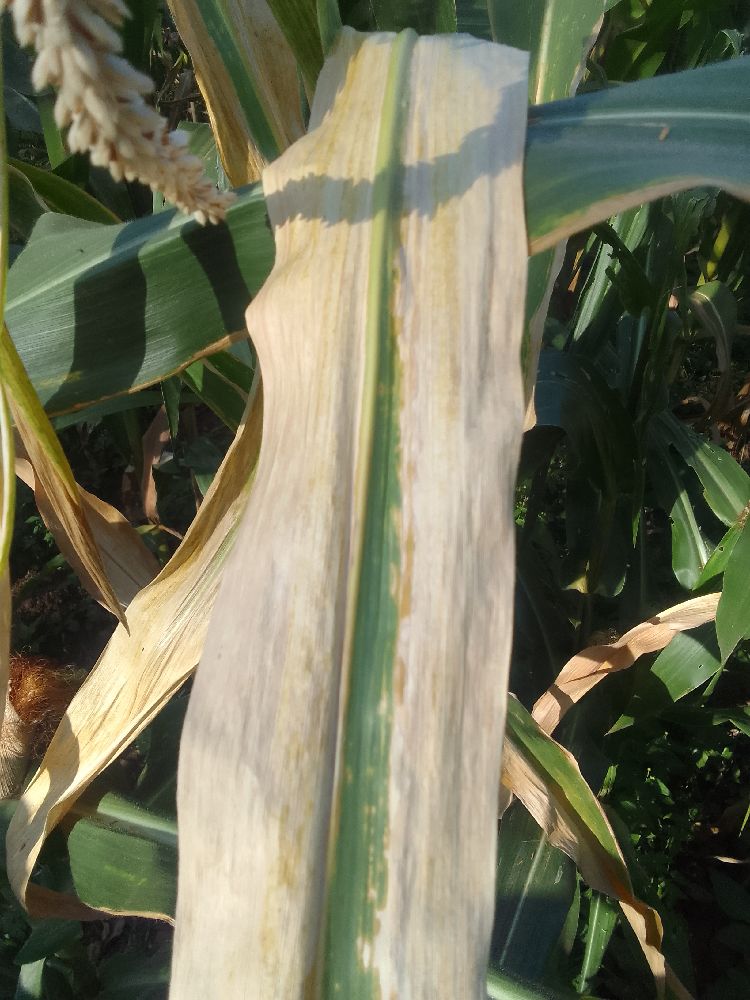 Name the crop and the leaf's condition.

maize, maize lethal necrosis
